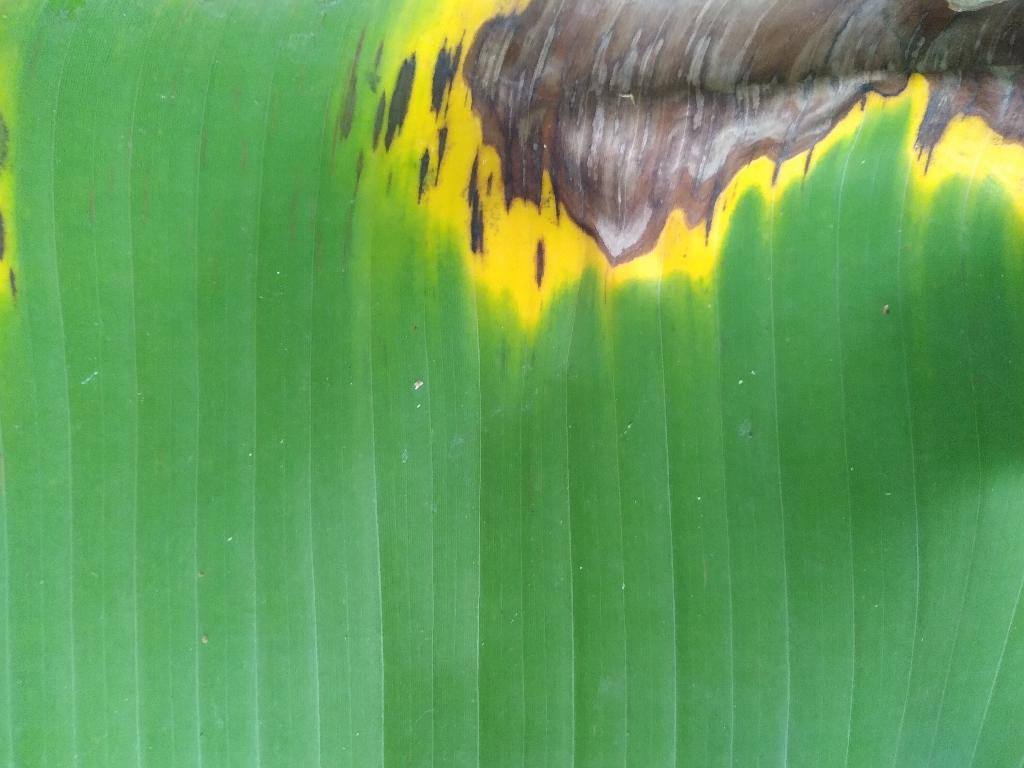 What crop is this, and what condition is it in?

banana, black sigatoka
